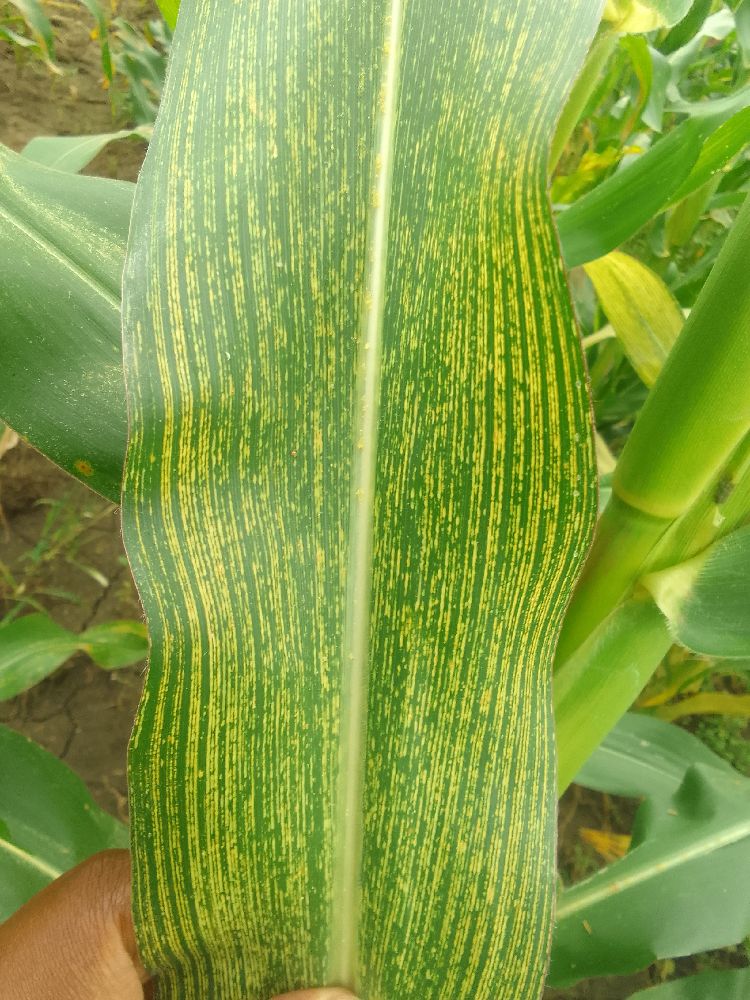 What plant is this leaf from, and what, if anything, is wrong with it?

maize, maize streak virus
